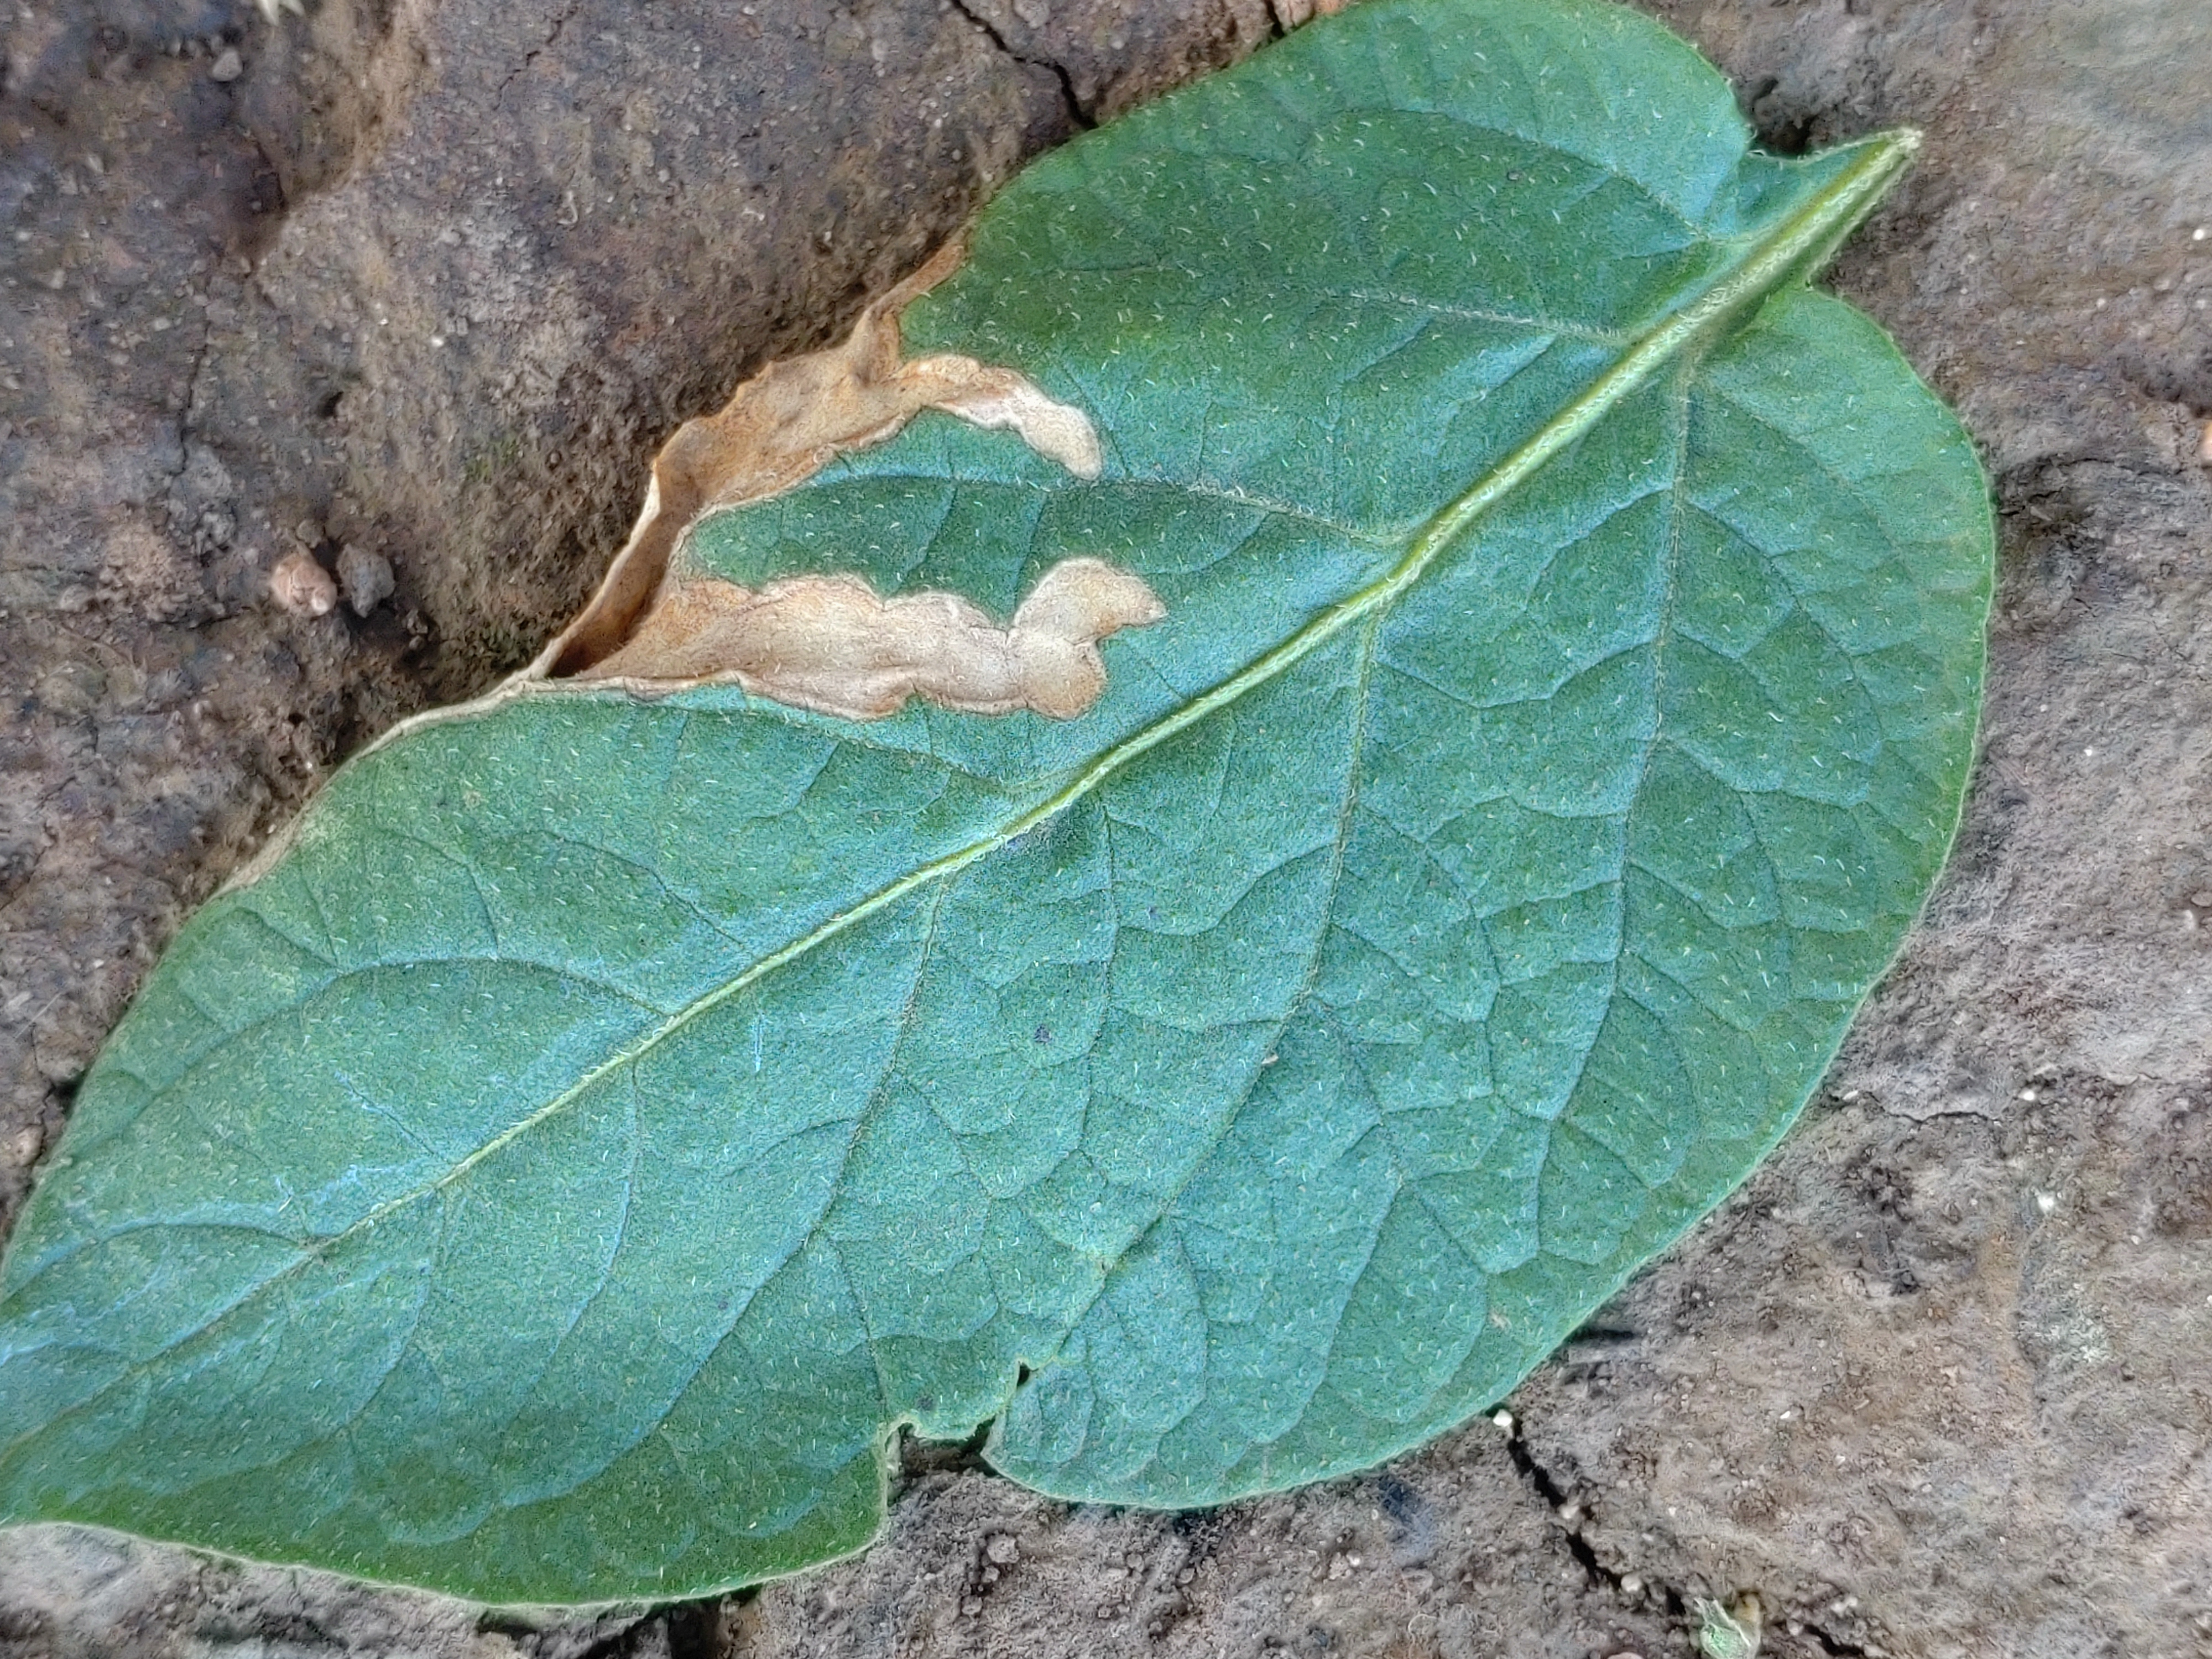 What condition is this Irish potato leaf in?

early blight
